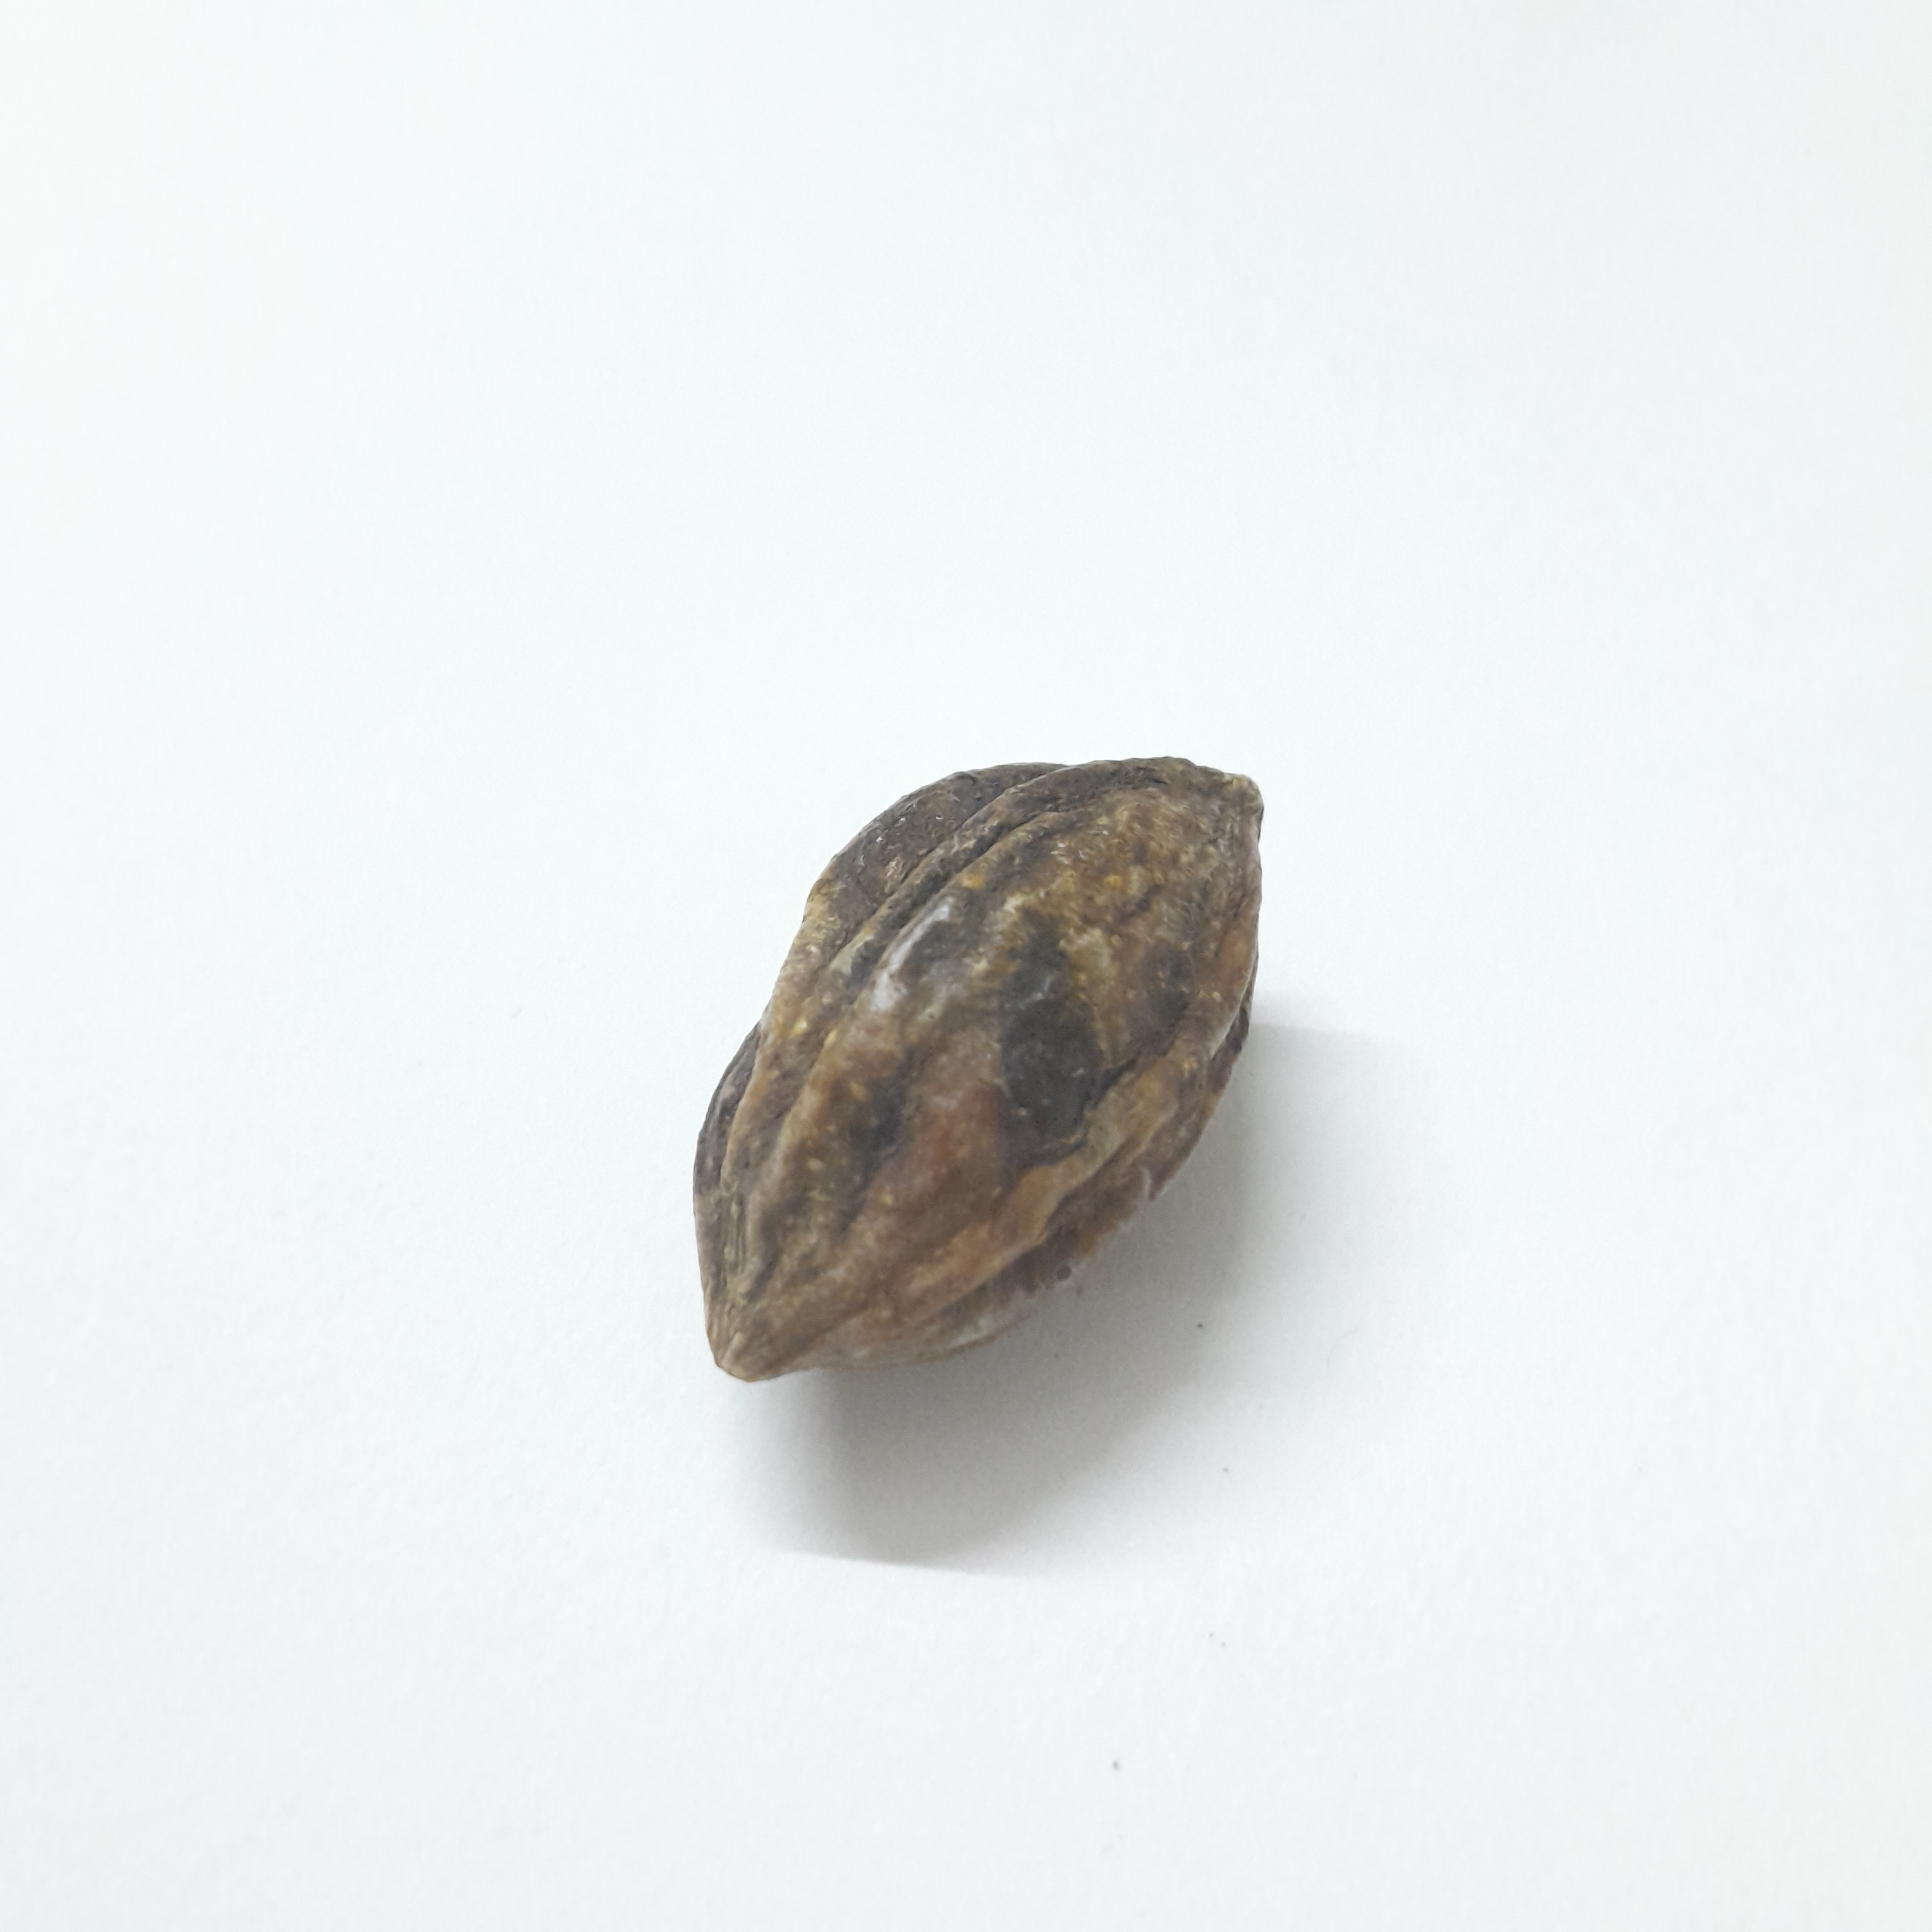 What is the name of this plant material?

hirdaa
